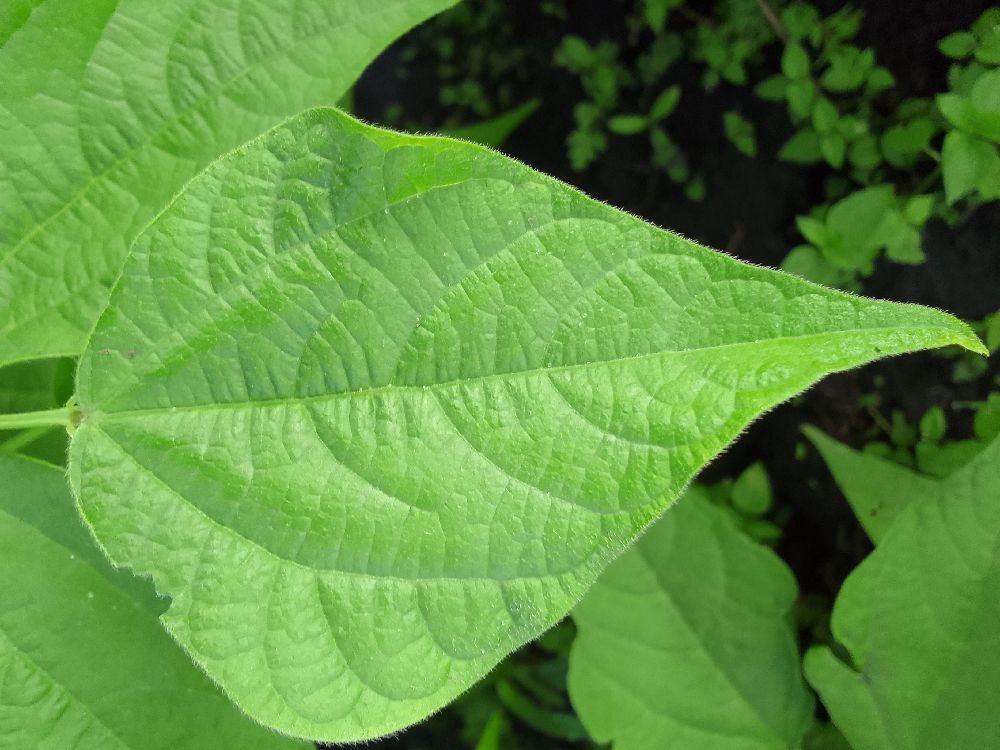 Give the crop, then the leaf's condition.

common bean, healthy
